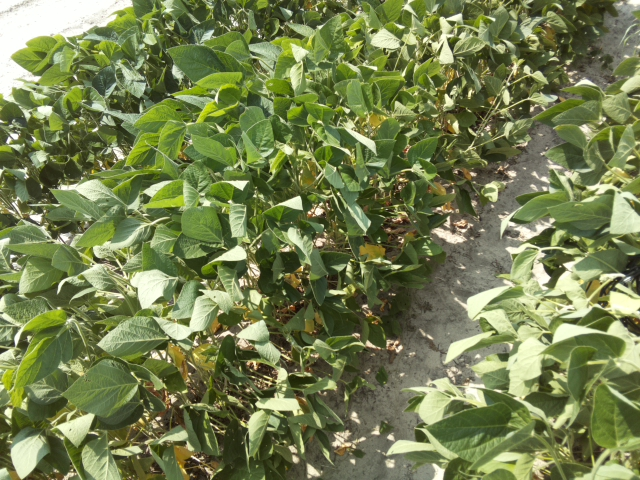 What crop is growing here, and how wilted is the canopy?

soybean, slight leaflet or petiole turgor loss in upper canopy
